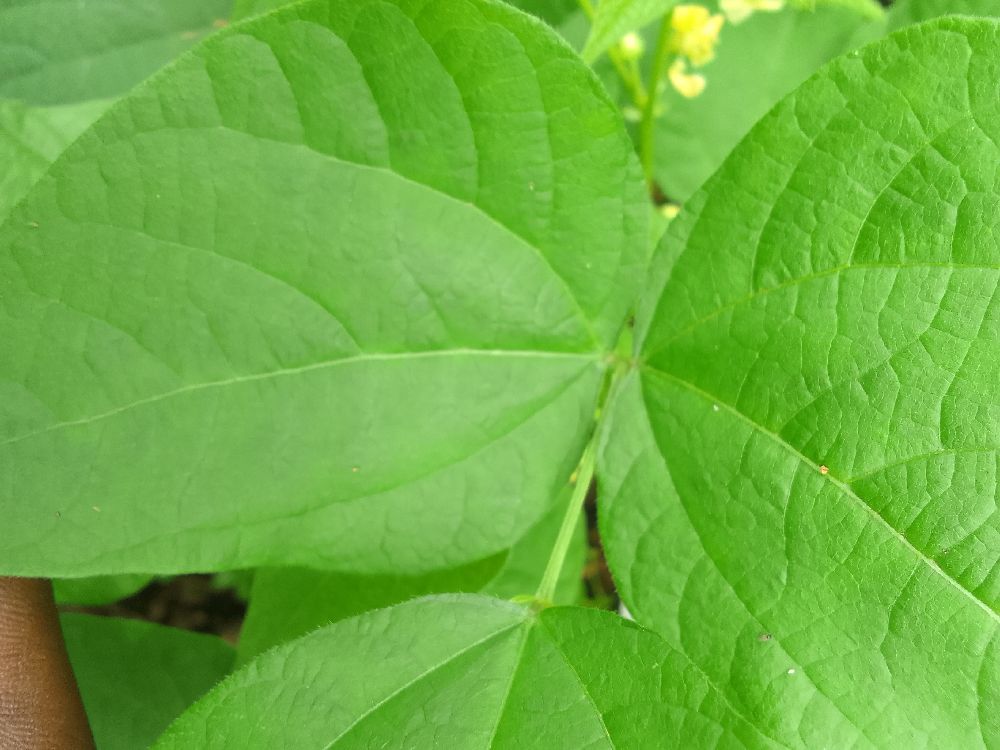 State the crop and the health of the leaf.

common bean, healthy
